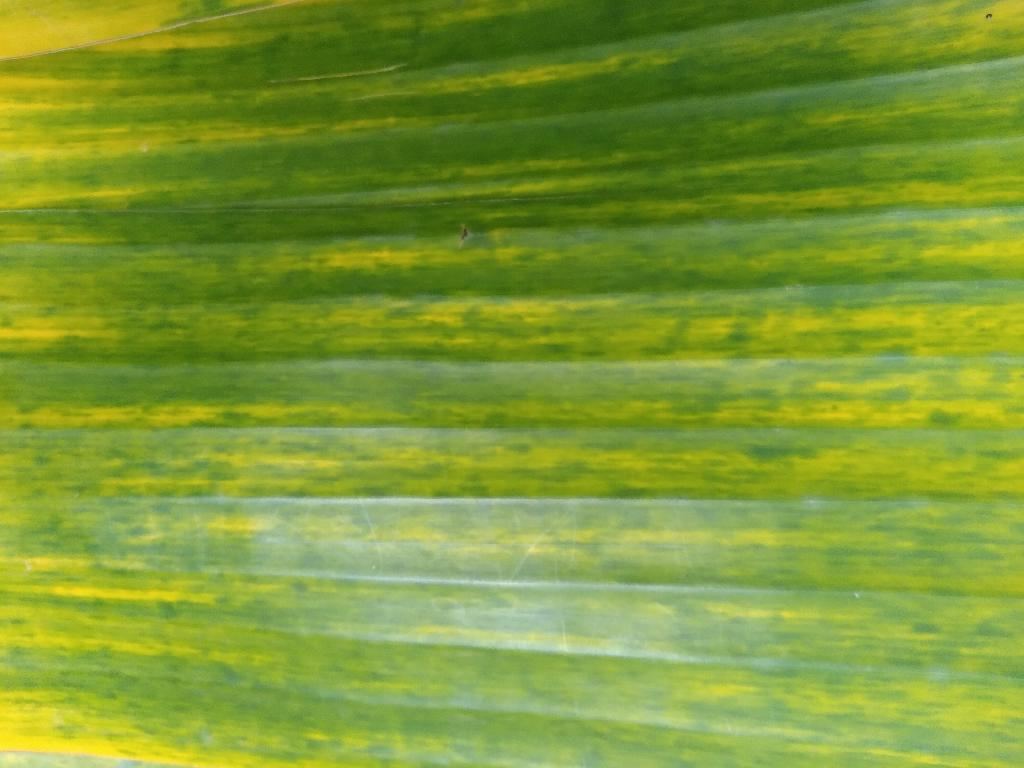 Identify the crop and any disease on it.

banana, fusarium wilt race 1
